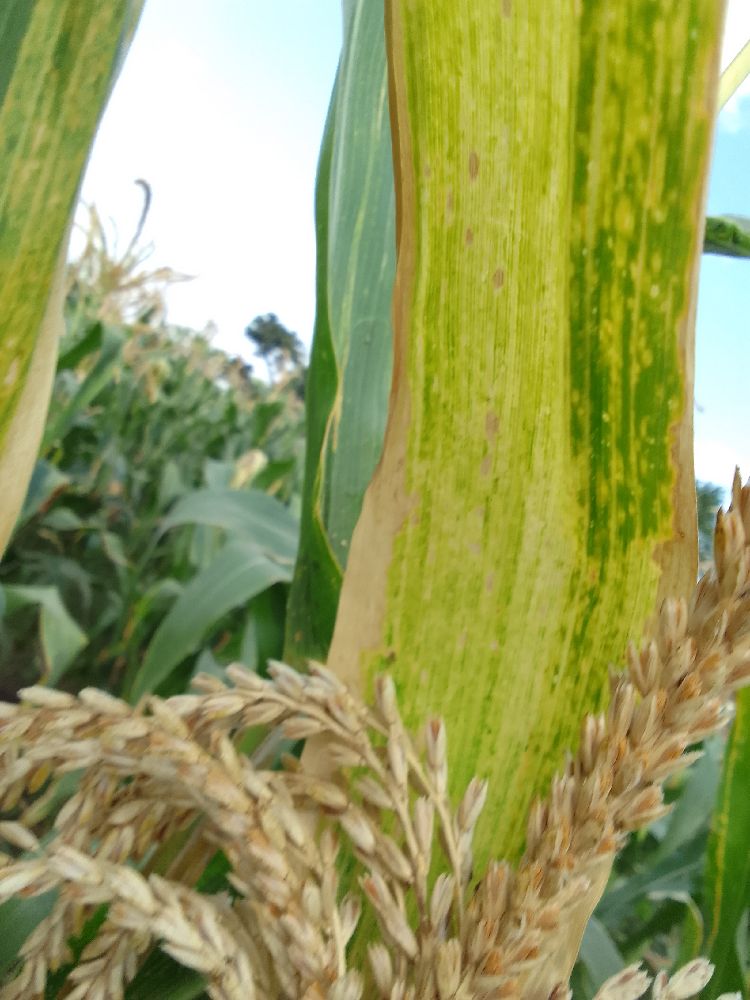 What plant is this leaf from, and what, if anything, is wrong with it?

maize, maize lethal necrosis
